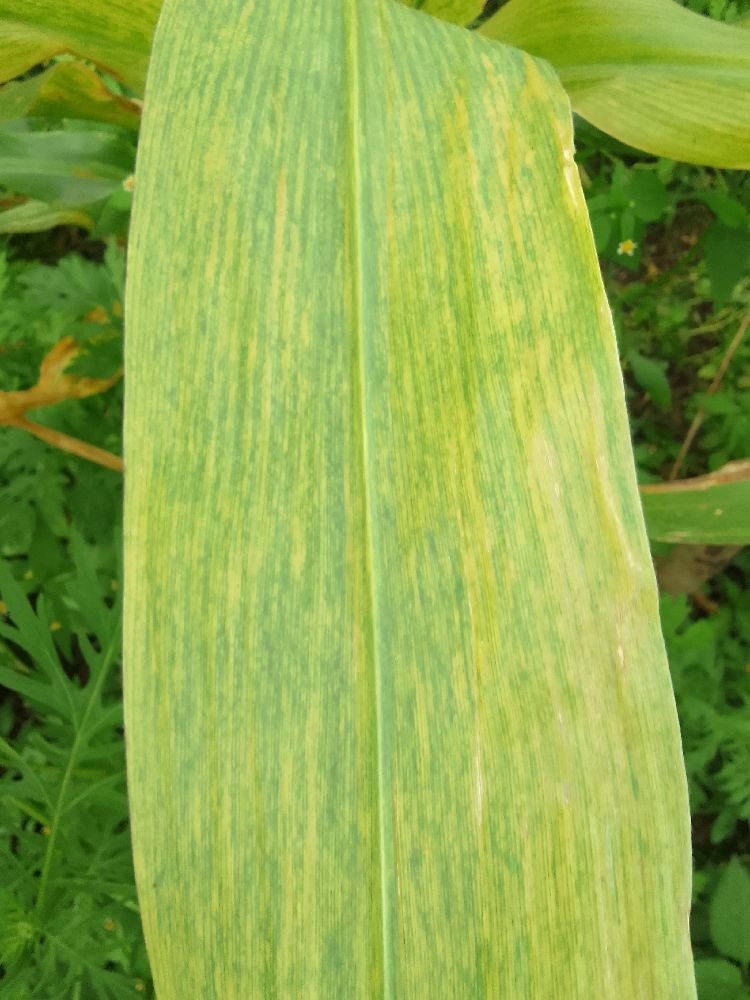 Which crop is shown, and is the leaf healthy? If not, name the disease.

maize, maize lethal necrosis
